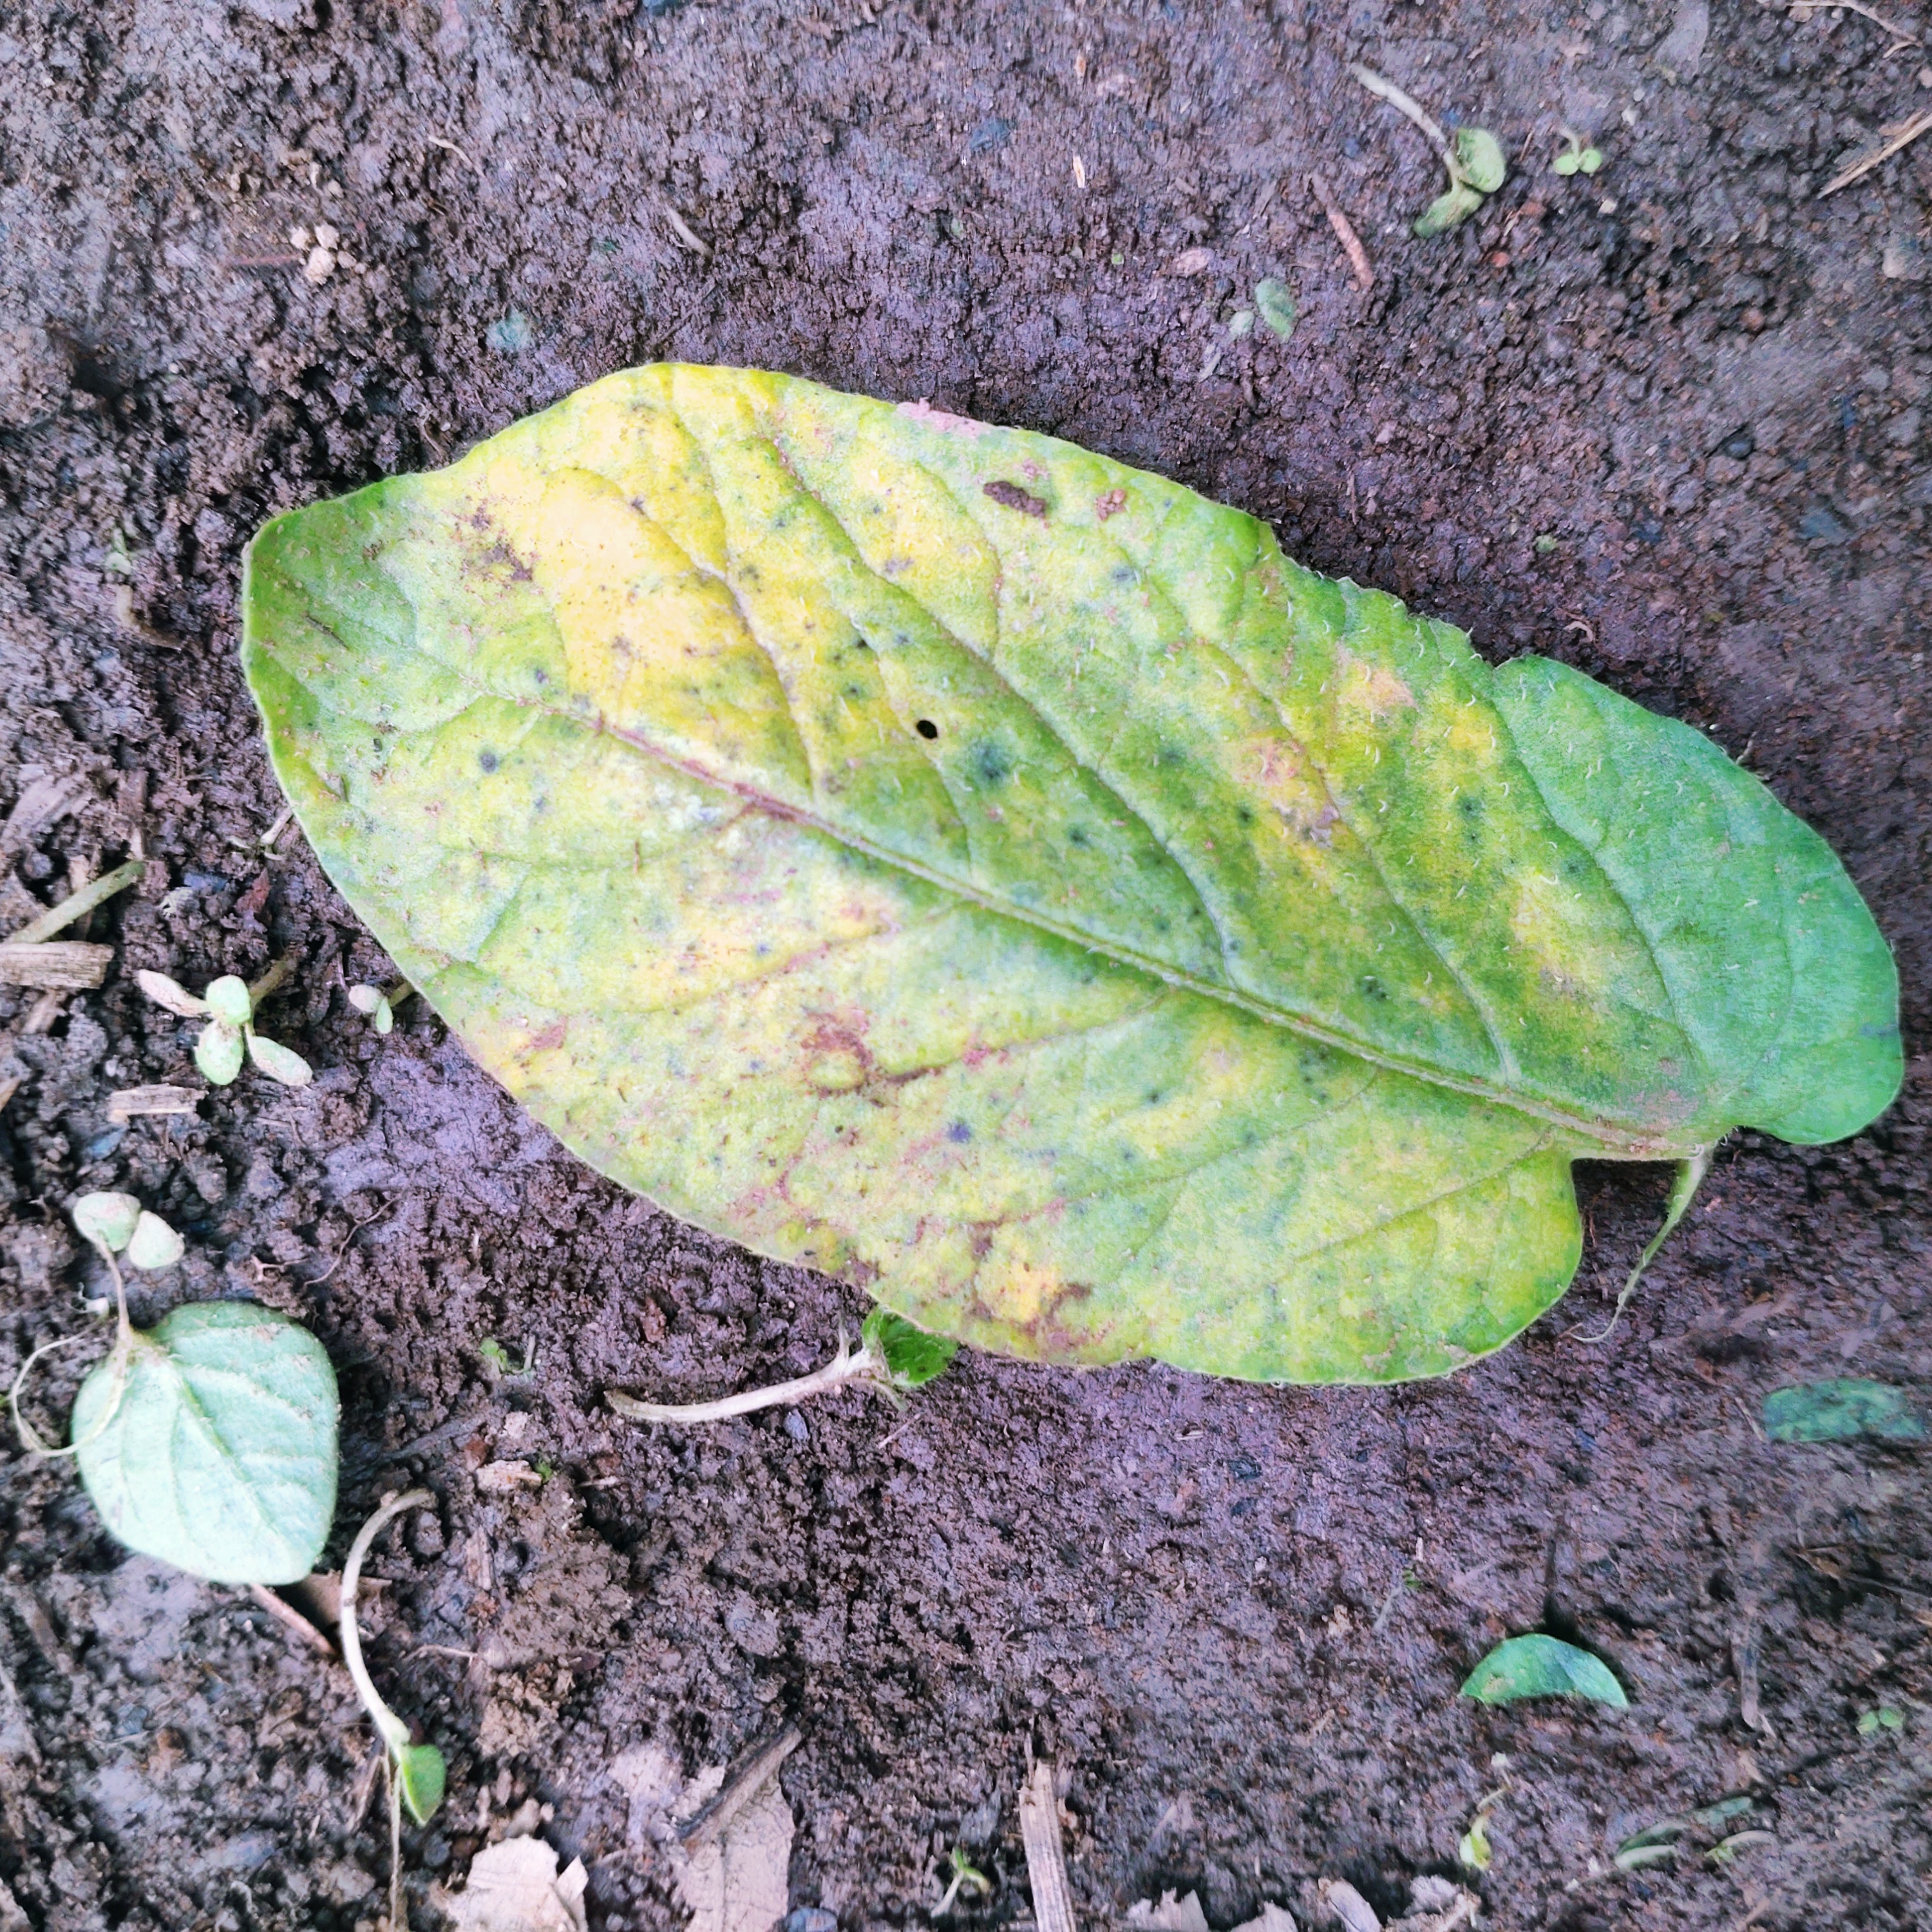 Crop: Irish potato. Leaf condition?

late blight
